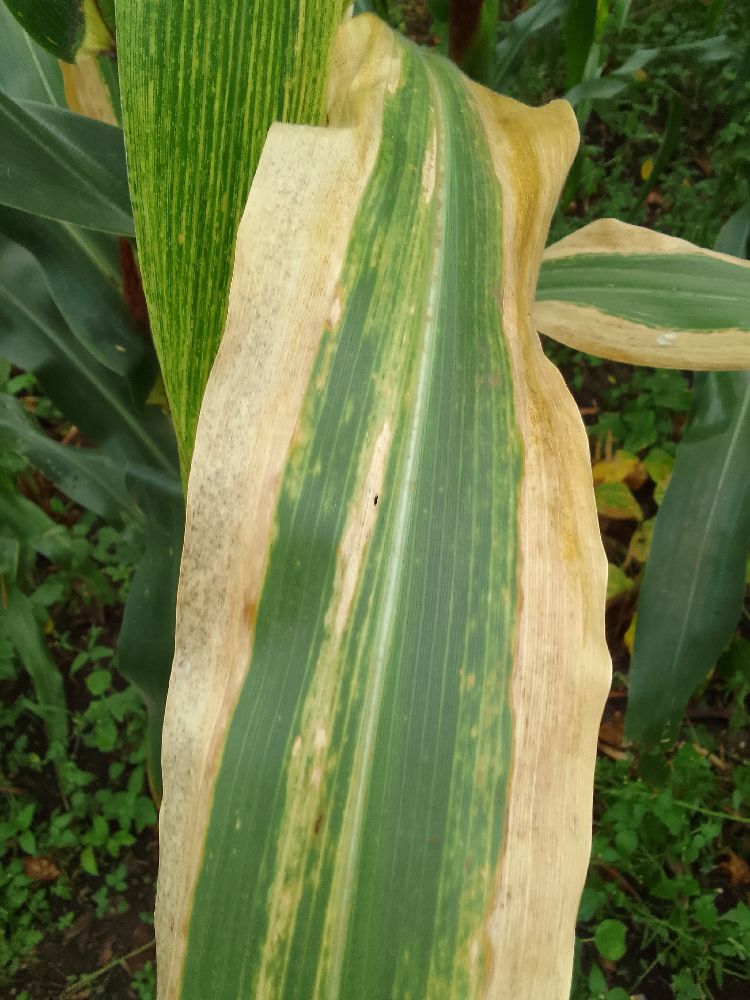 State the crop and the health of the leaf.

maize, maize lethal necrosis
